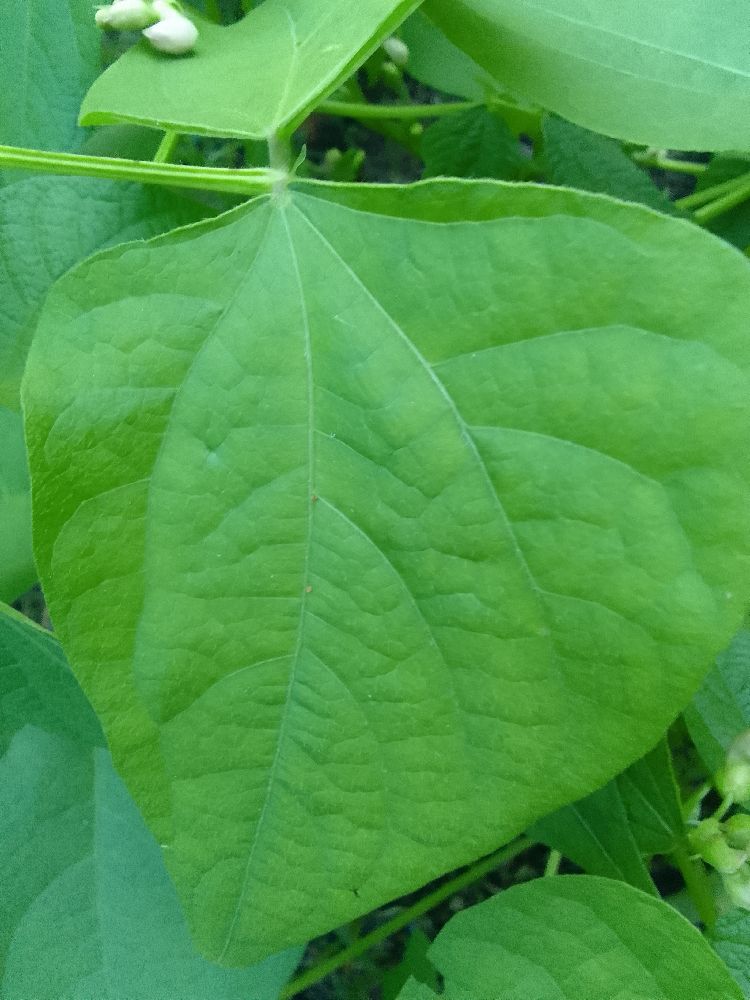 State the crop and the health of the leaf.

common bean, healthy
